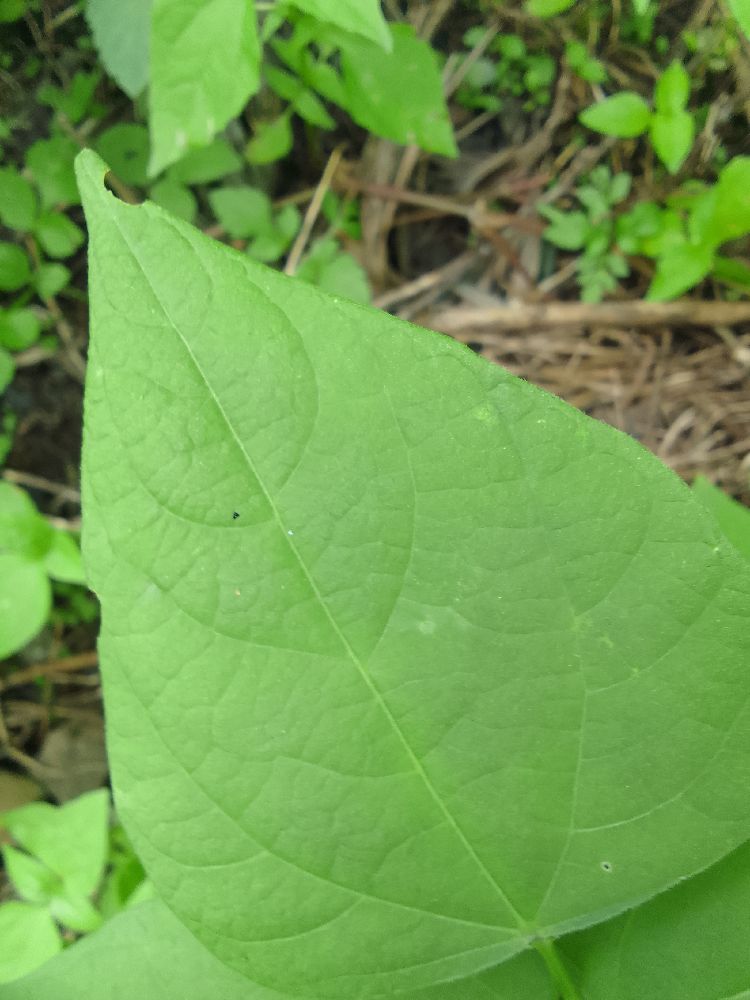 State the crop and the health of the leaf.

common bean, healthy
